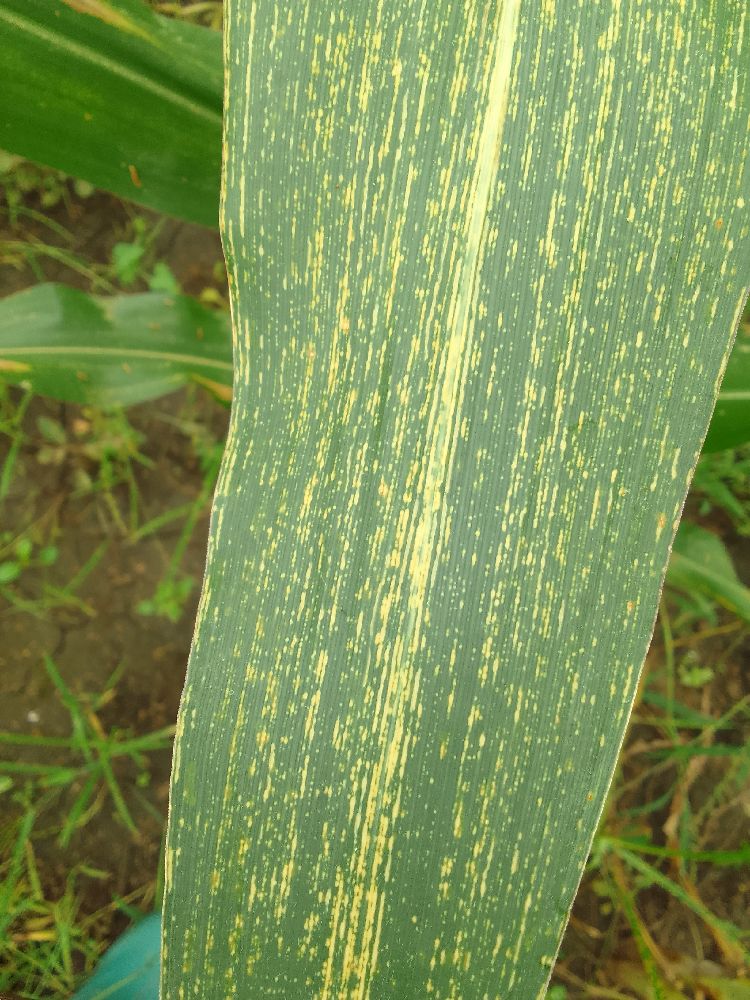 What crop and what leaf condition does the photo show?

maize, maize streak virus
